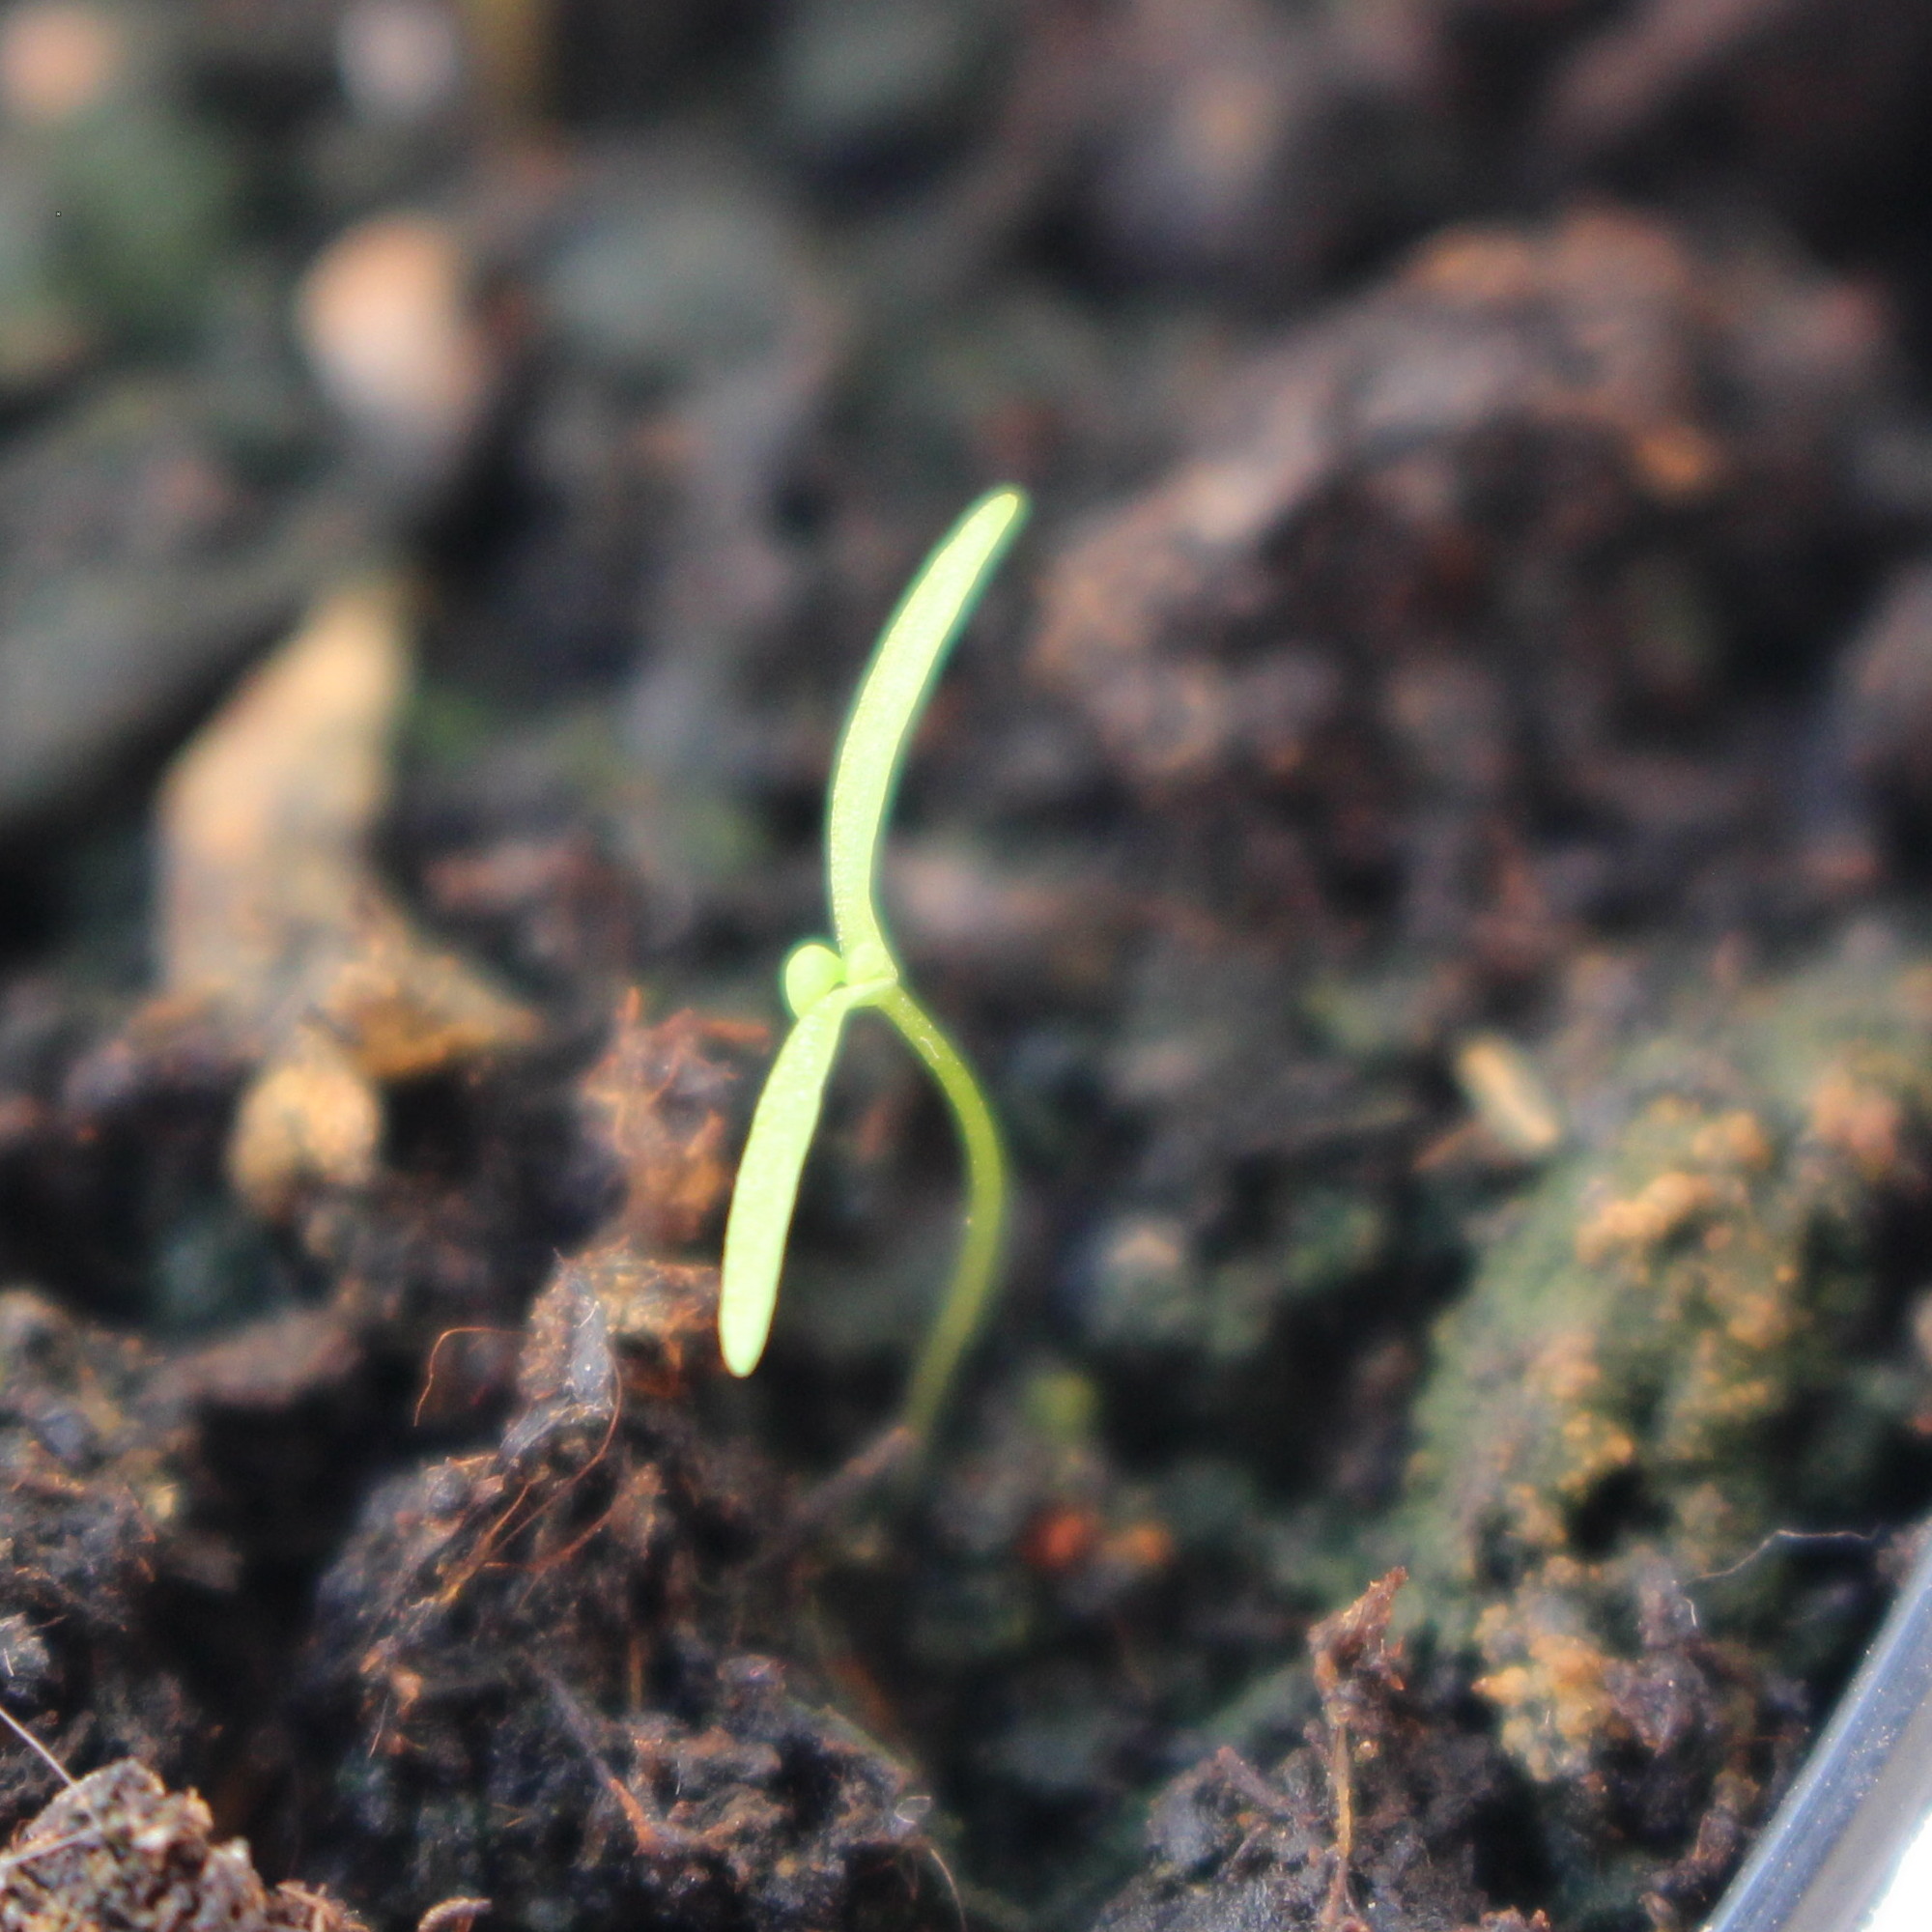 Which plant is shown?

Papaver rhoeas
